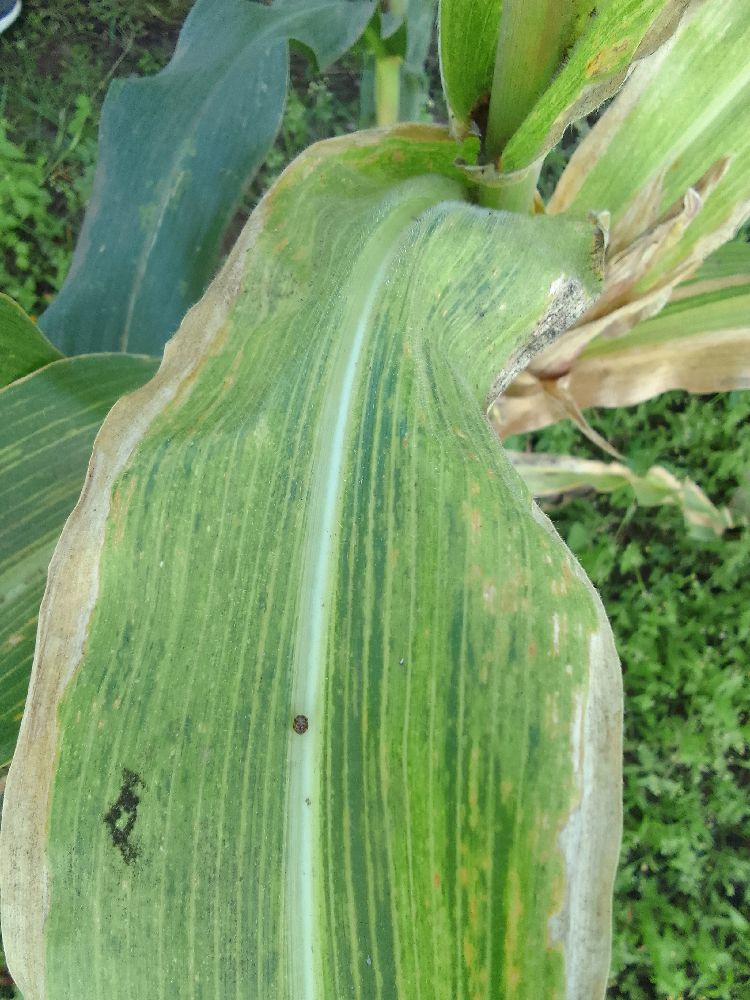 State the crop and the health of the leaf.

maize, maize lethal necrosis
